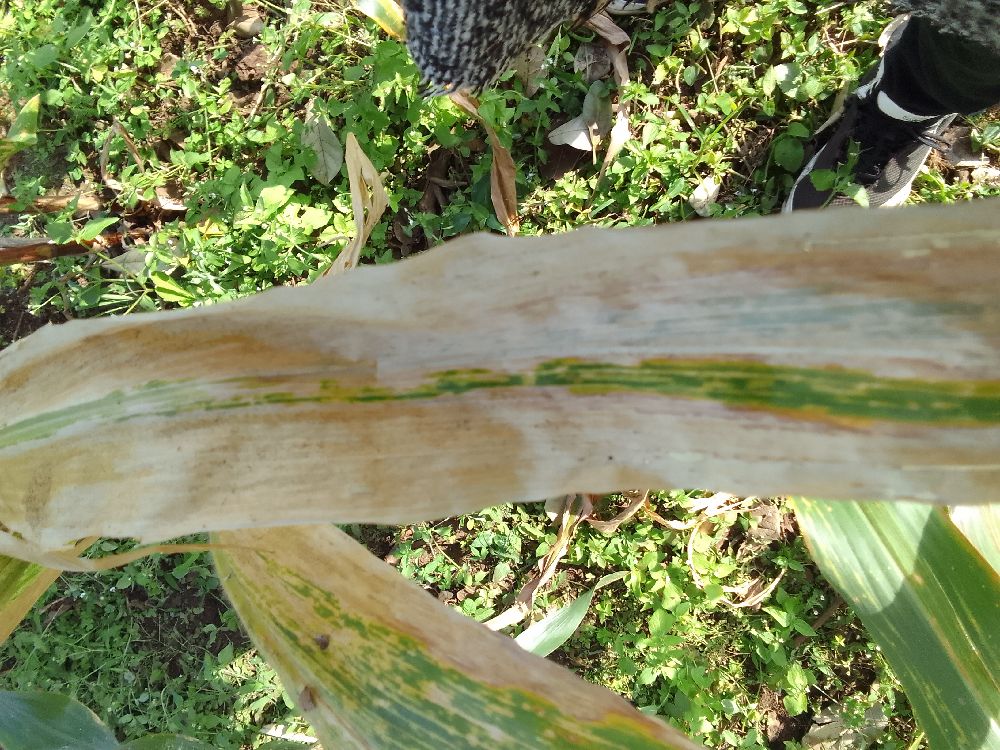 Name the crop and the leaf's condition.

maize, maize lethal necrosis
